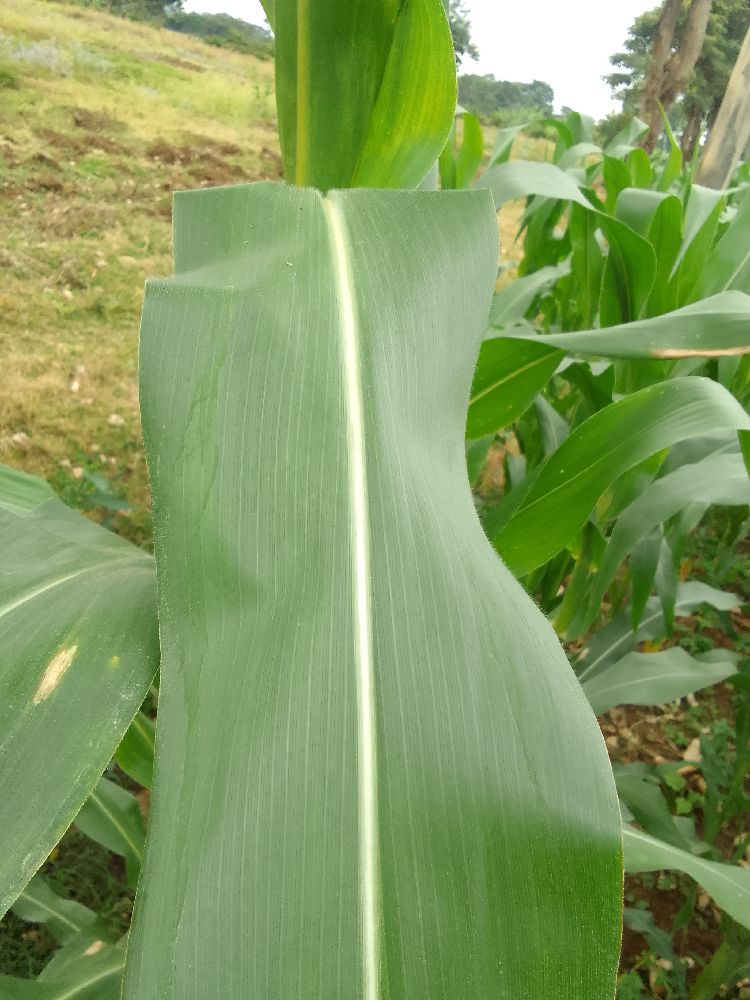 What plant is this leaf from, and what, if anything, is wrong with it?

maize, healthy
